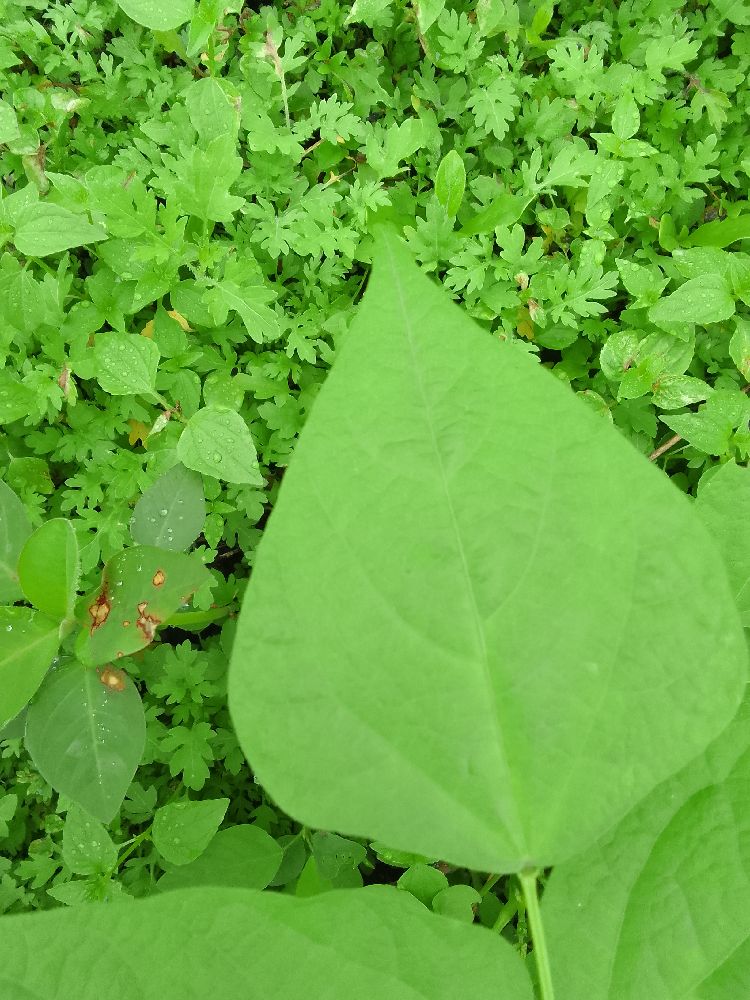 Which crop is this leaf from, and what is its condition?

common bean, healthy
